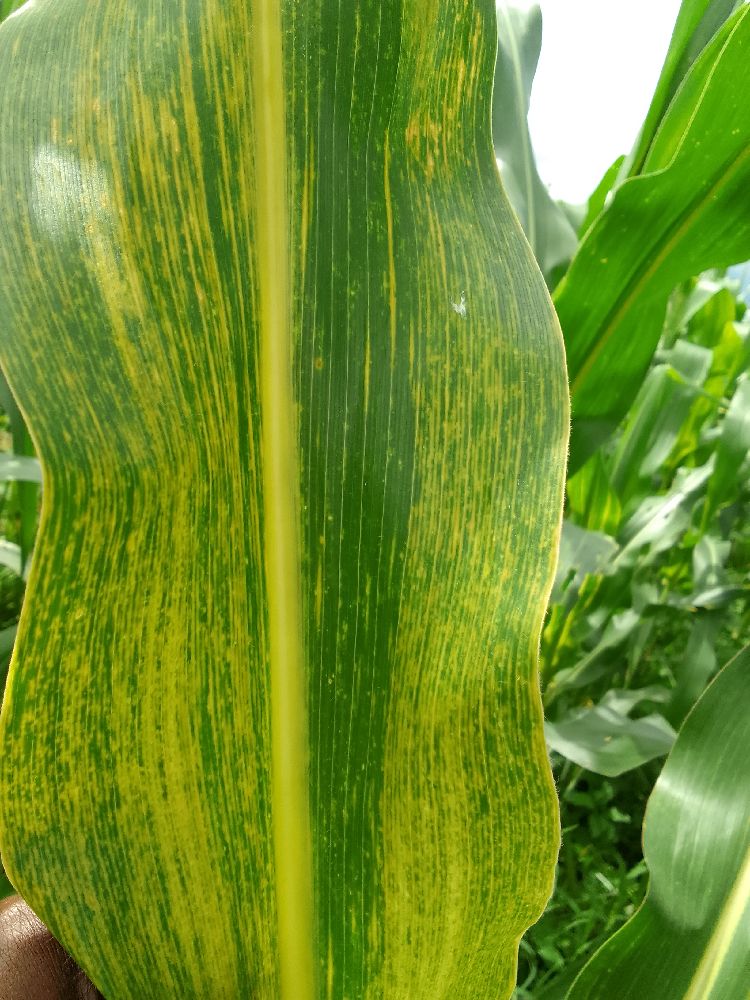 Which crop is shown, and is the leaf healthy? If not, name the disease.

maize, maize lethal necrosis
